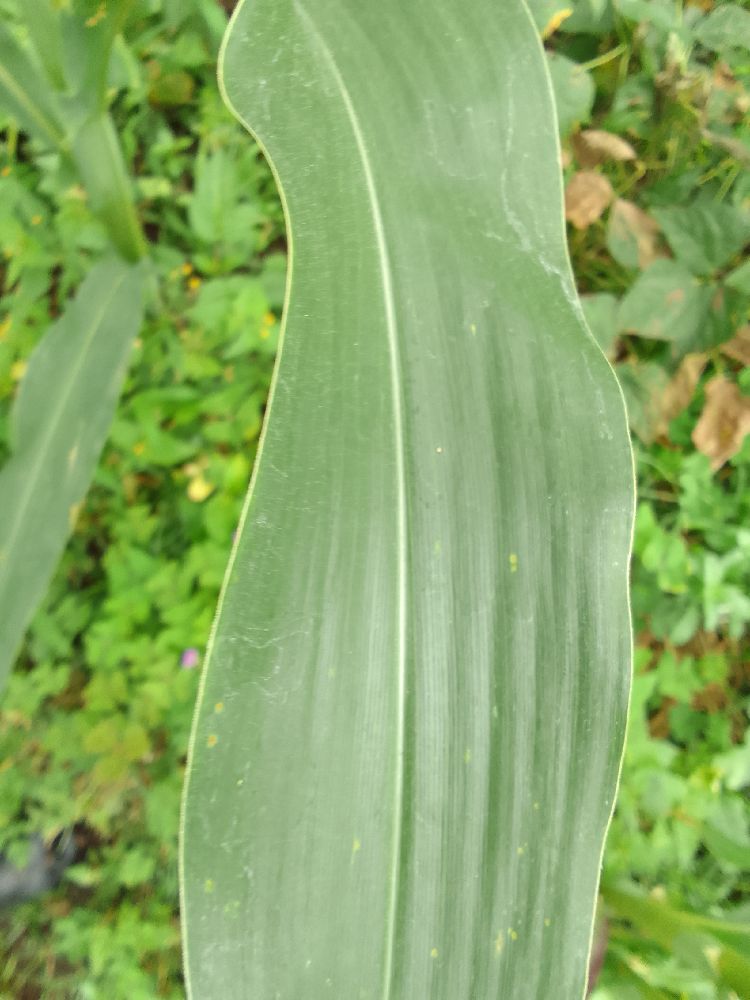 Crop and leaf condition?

maize, healthy
